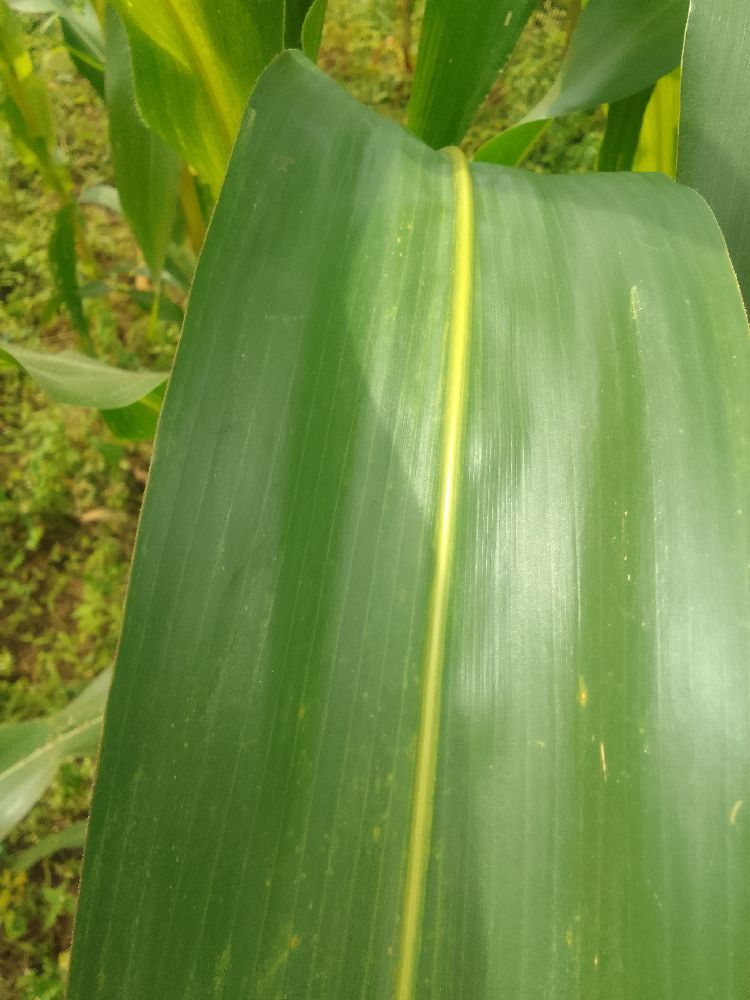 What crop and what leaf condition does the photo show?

maize, healthy
